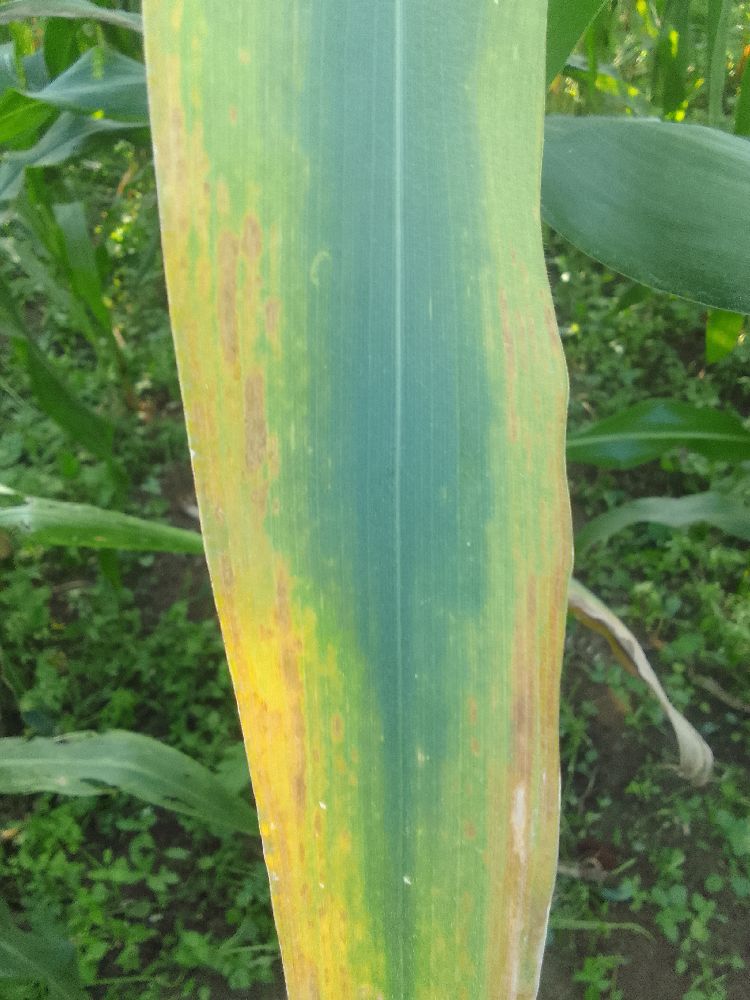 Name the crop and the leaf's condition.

maize, maize lethal necrosis
